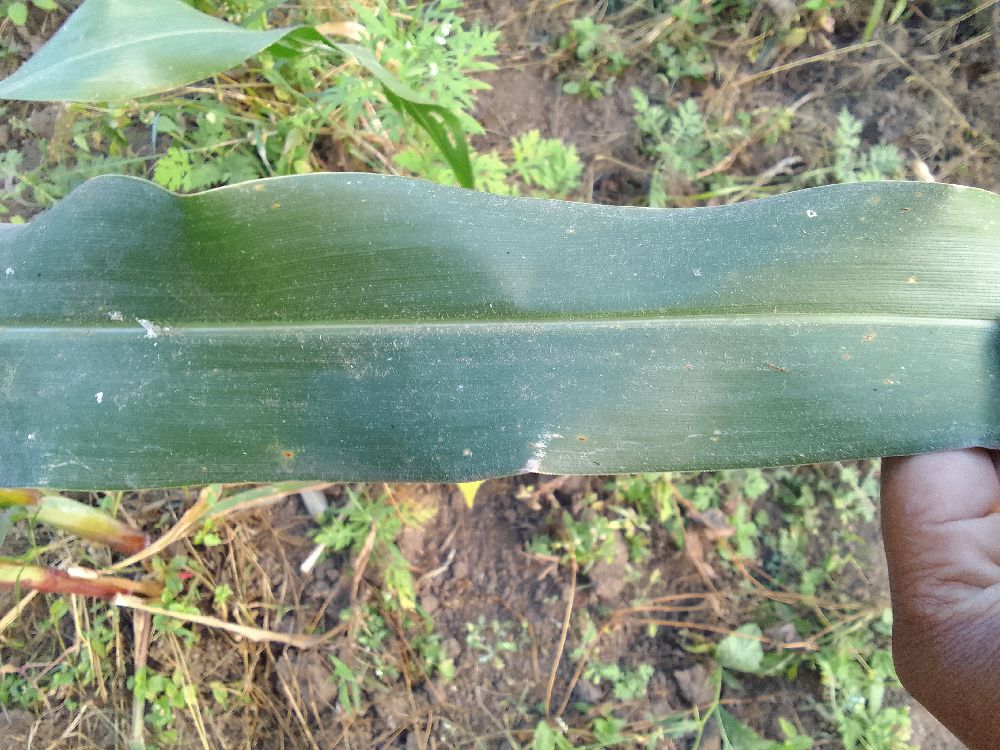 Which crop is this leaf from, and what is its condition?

maize, healthy
